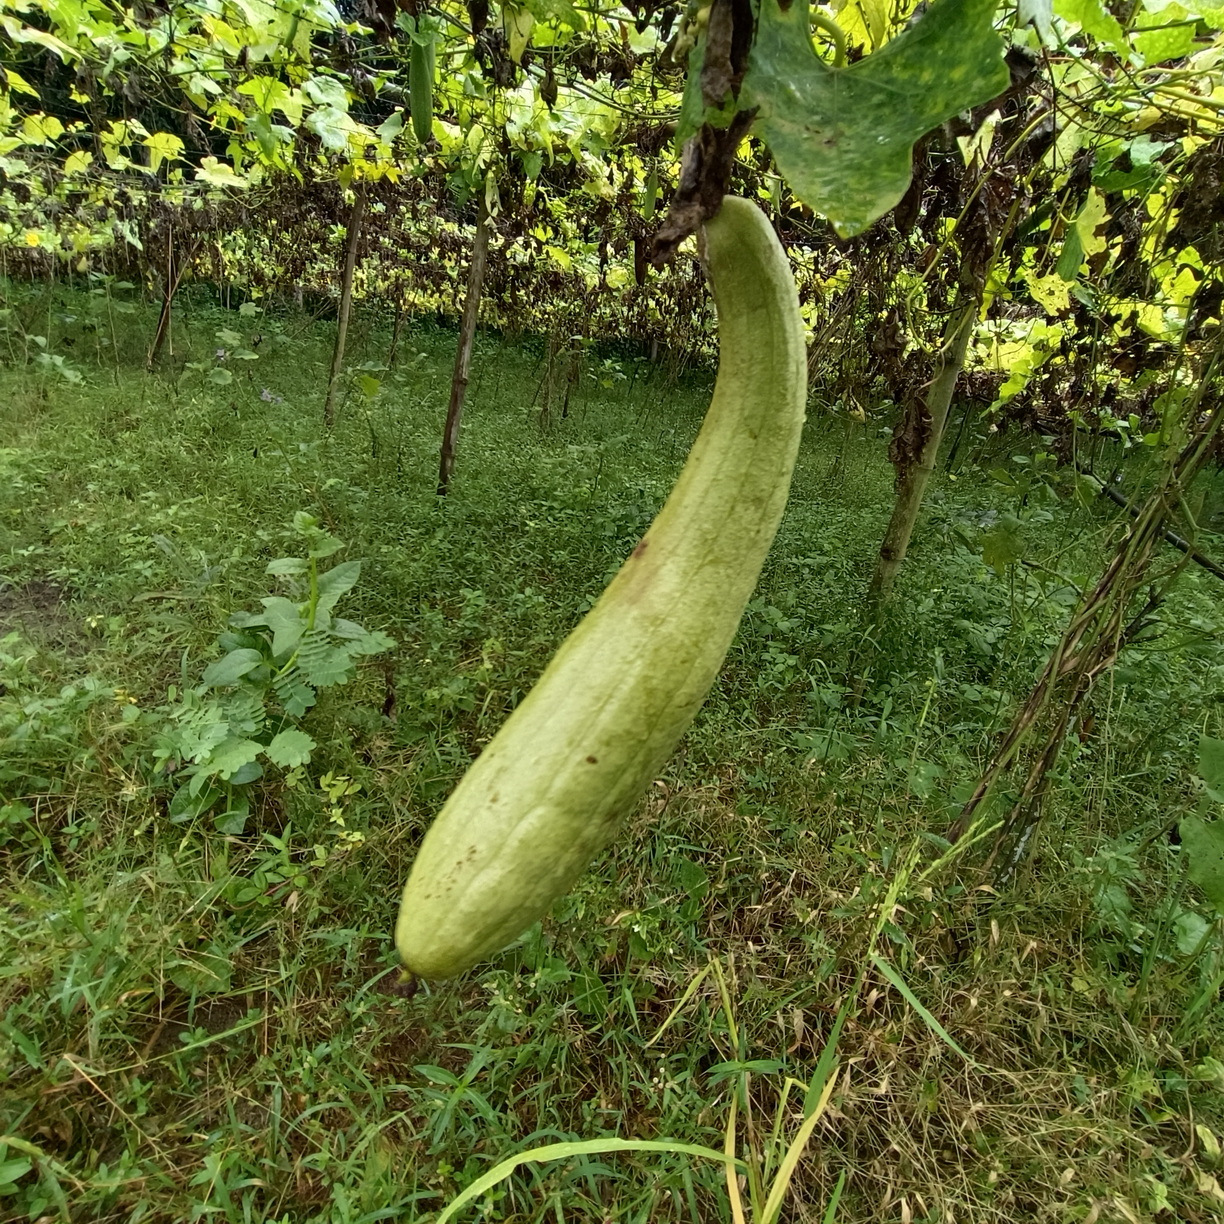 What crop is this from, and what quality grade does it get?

luffa, faulty
